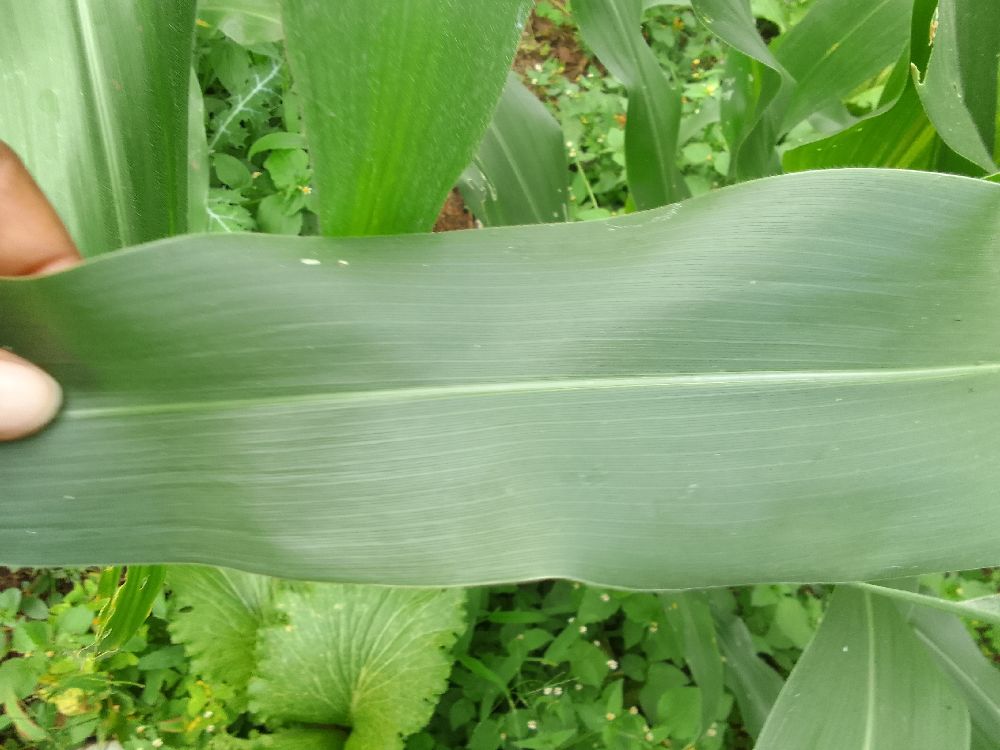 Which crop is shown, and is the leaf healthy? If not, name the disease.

maize, healthy
